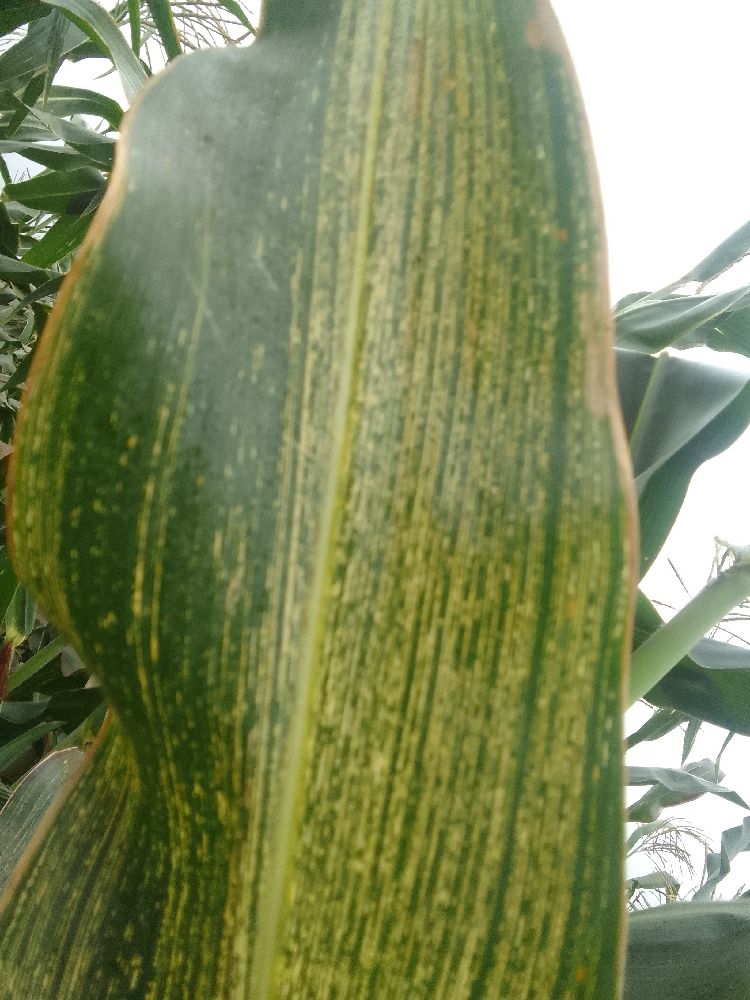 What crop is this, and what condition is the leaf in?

maize, maize streak virus
